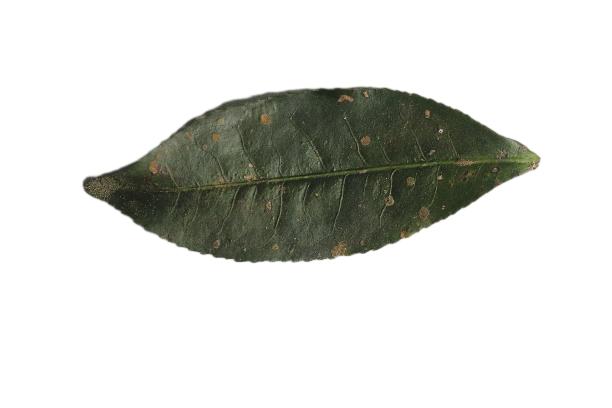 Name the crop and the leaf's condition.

tea, algal leaf
